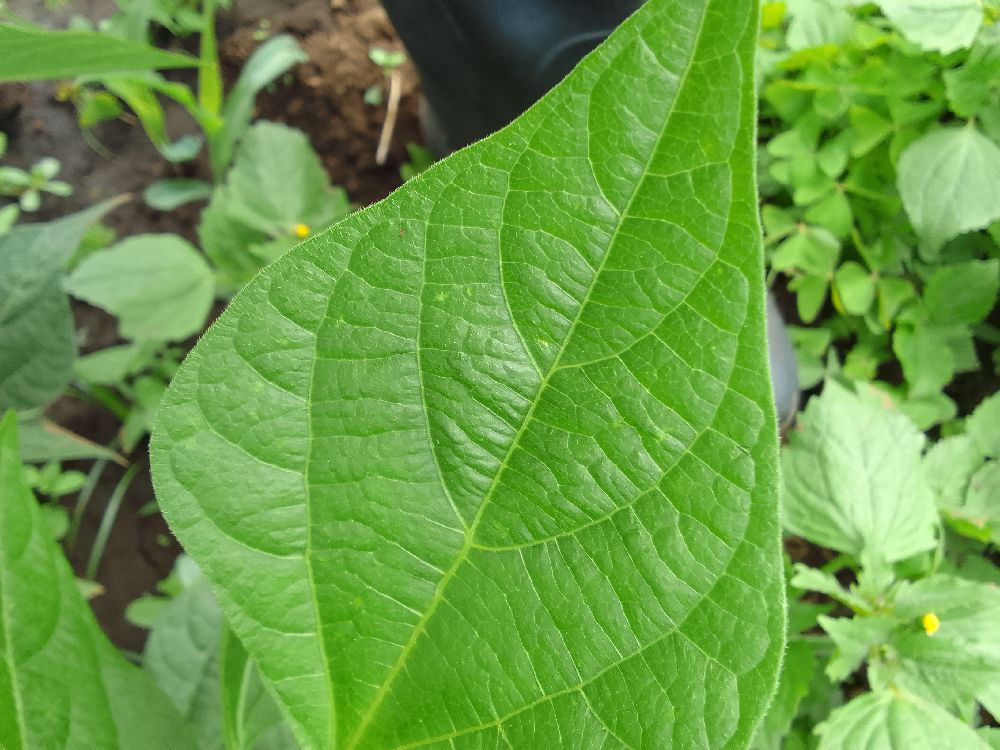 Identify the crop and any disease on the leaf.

common bean, healthy
